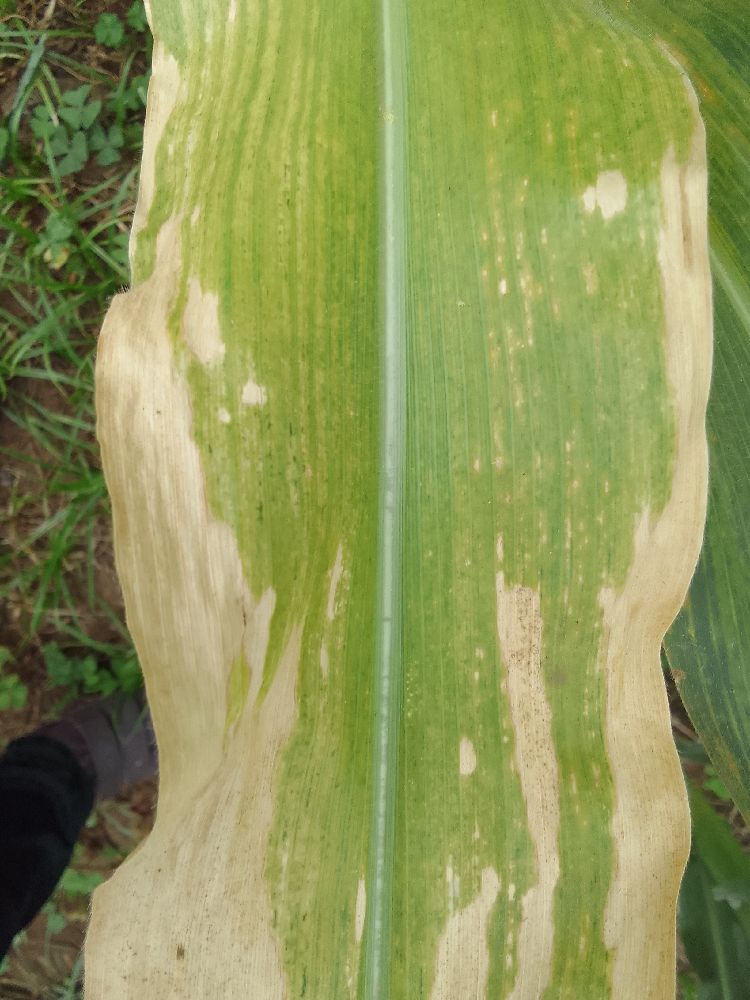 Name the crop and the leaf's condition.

maize, maize lethal necrosis
